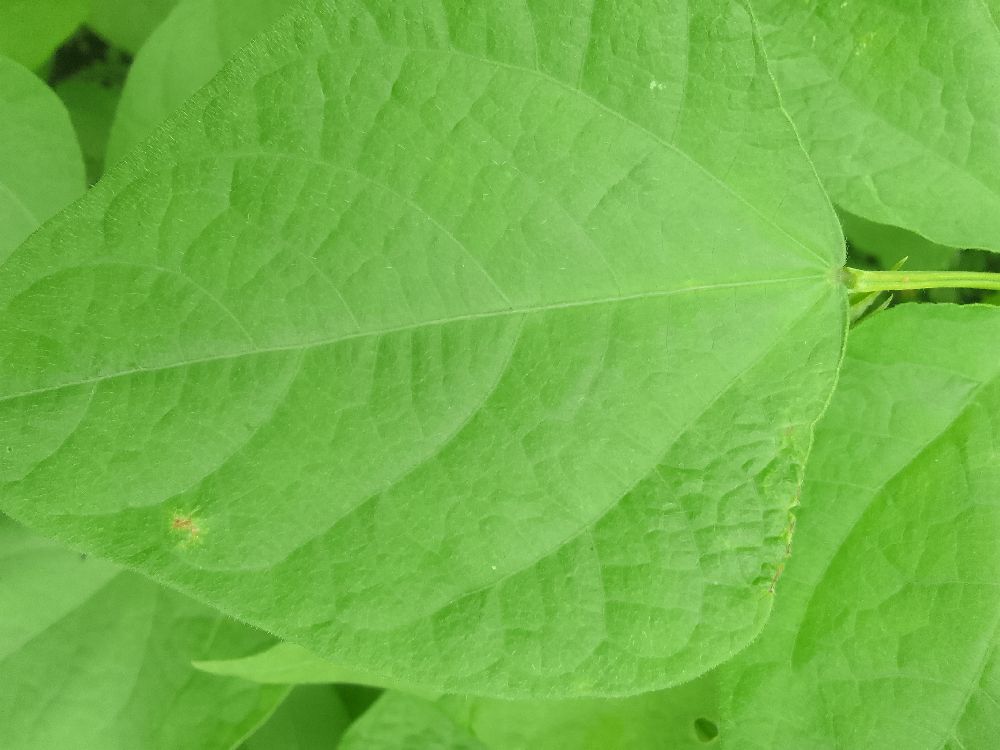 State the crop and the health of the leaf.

common bean, healthy
